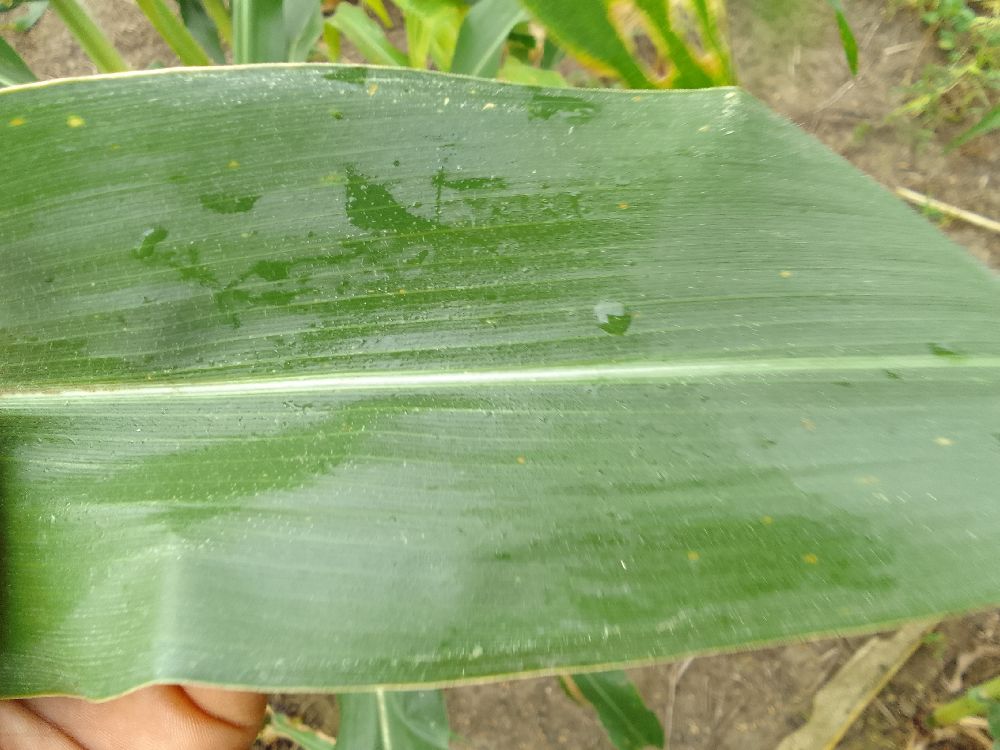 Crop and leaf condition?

maize, healthy
